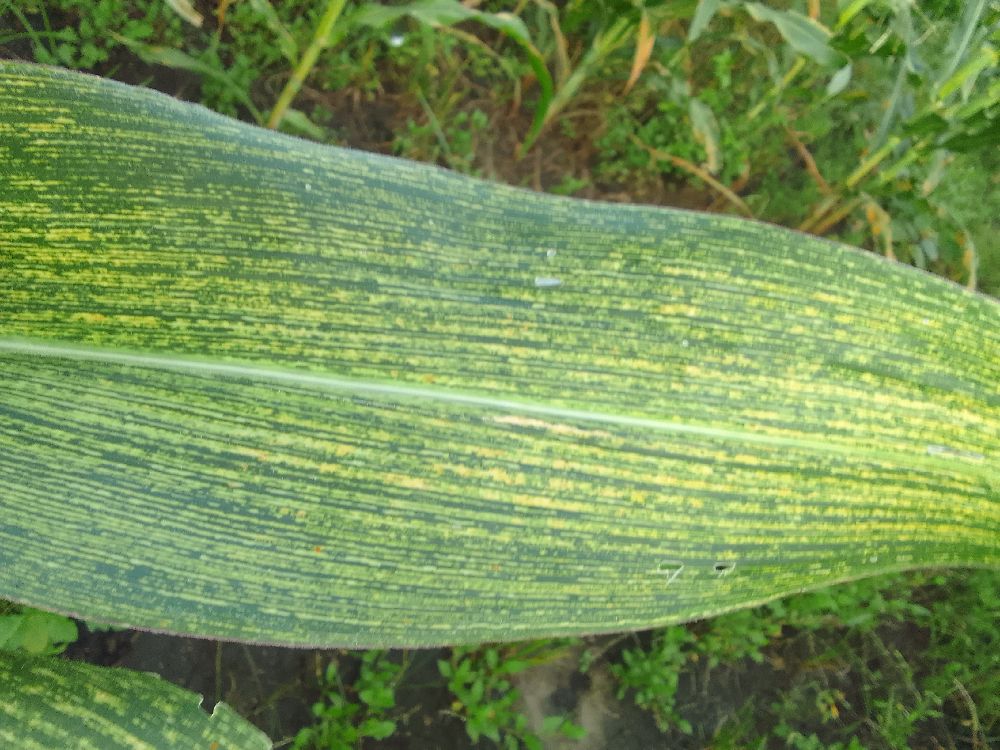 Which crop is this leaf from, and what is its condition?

maize, maize streak virus
